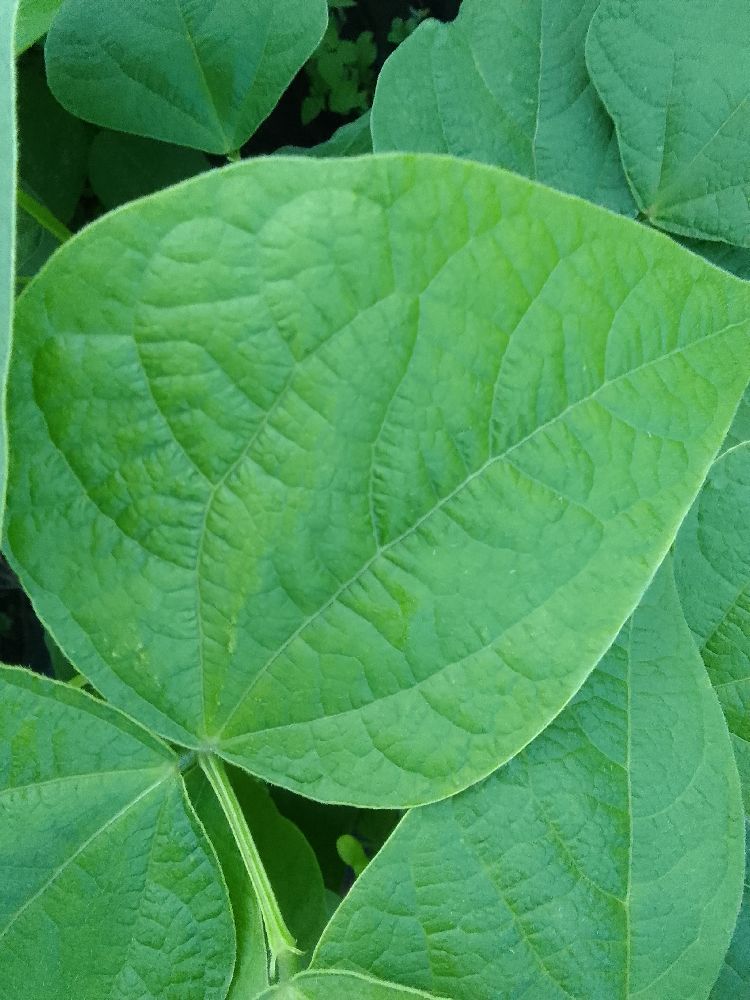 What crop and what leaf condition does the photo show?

common bean, healthy
